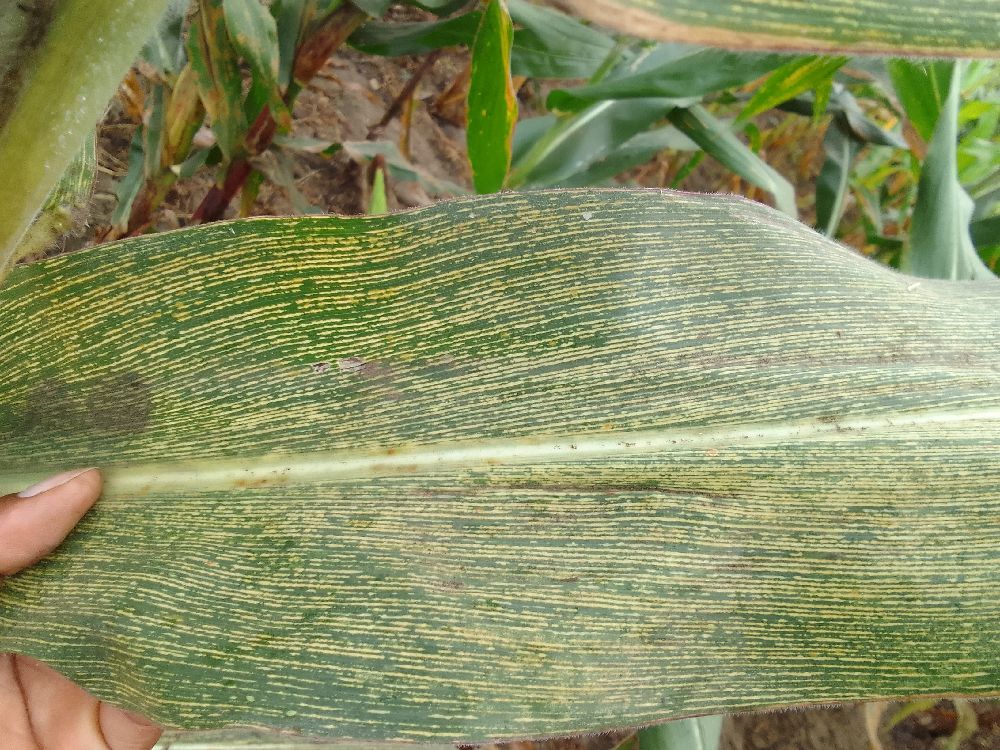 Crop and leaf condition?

maize, maize streak virus
